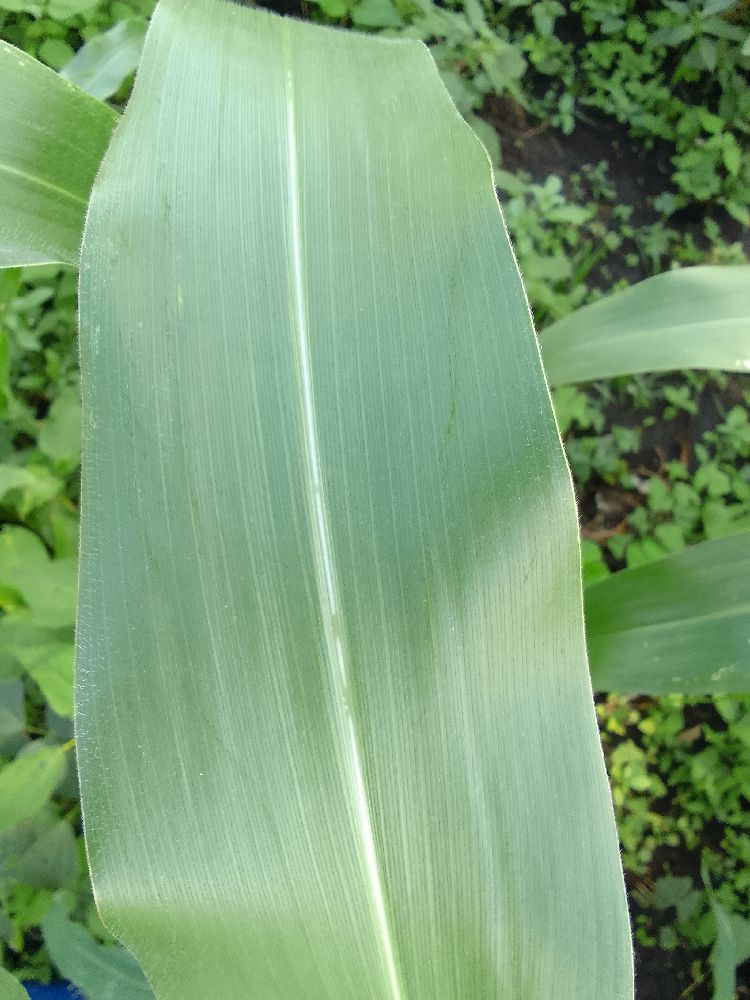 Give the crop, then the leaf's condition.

maize, healthy
